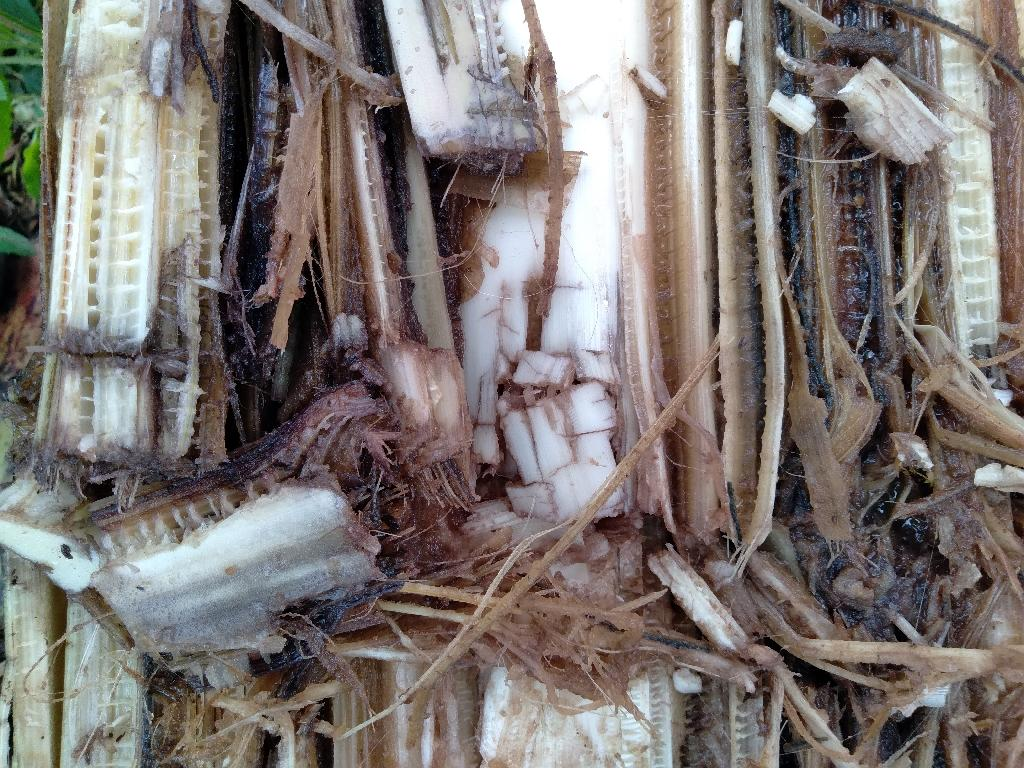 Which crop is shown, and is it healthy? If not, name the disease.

banana, fusarium wilt race 1
